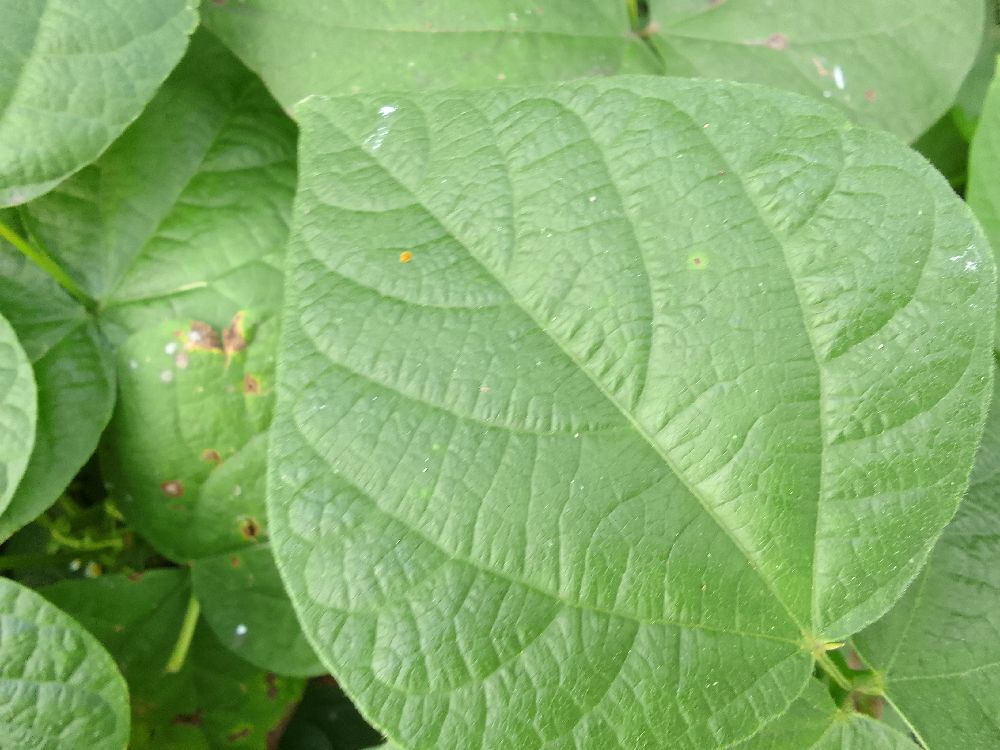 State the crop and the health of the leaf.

common bean, healthy
